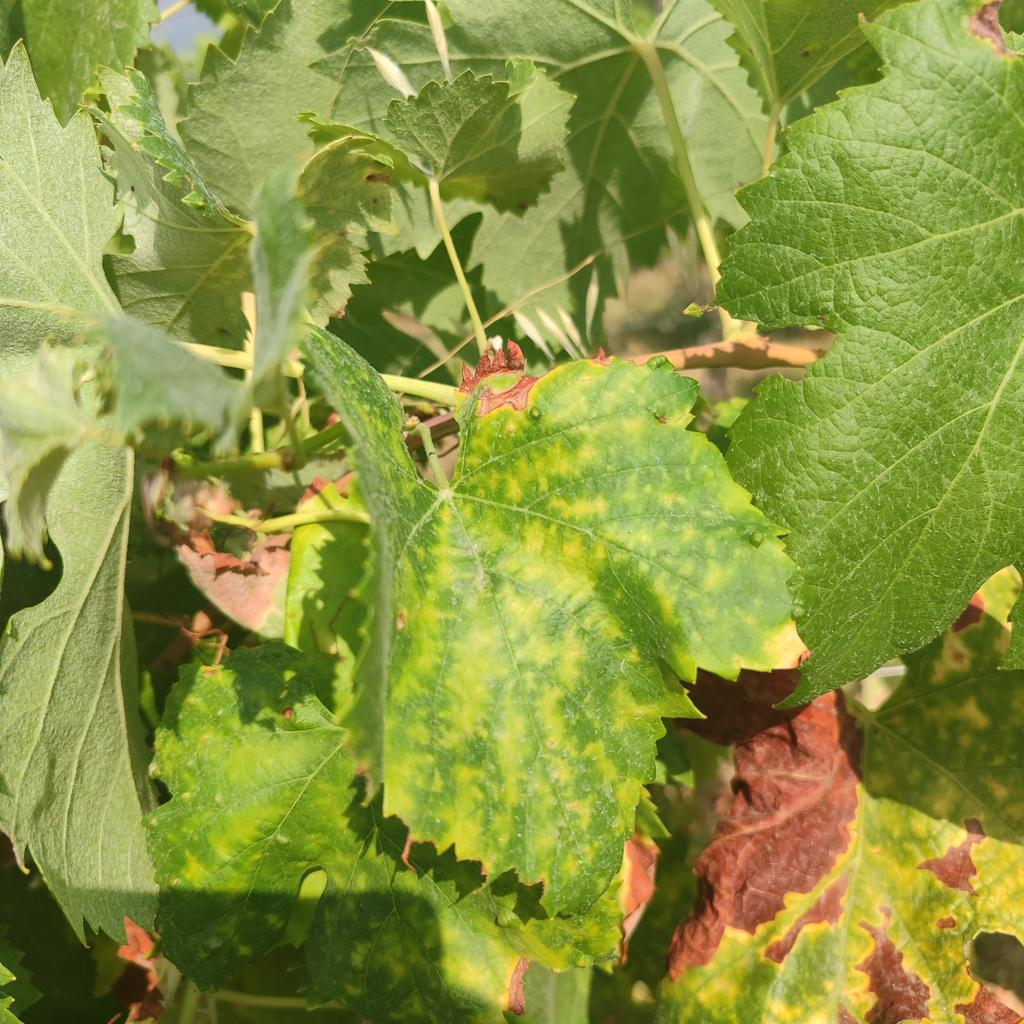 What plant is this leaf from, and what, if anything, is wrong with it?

grapevine, esca complex
